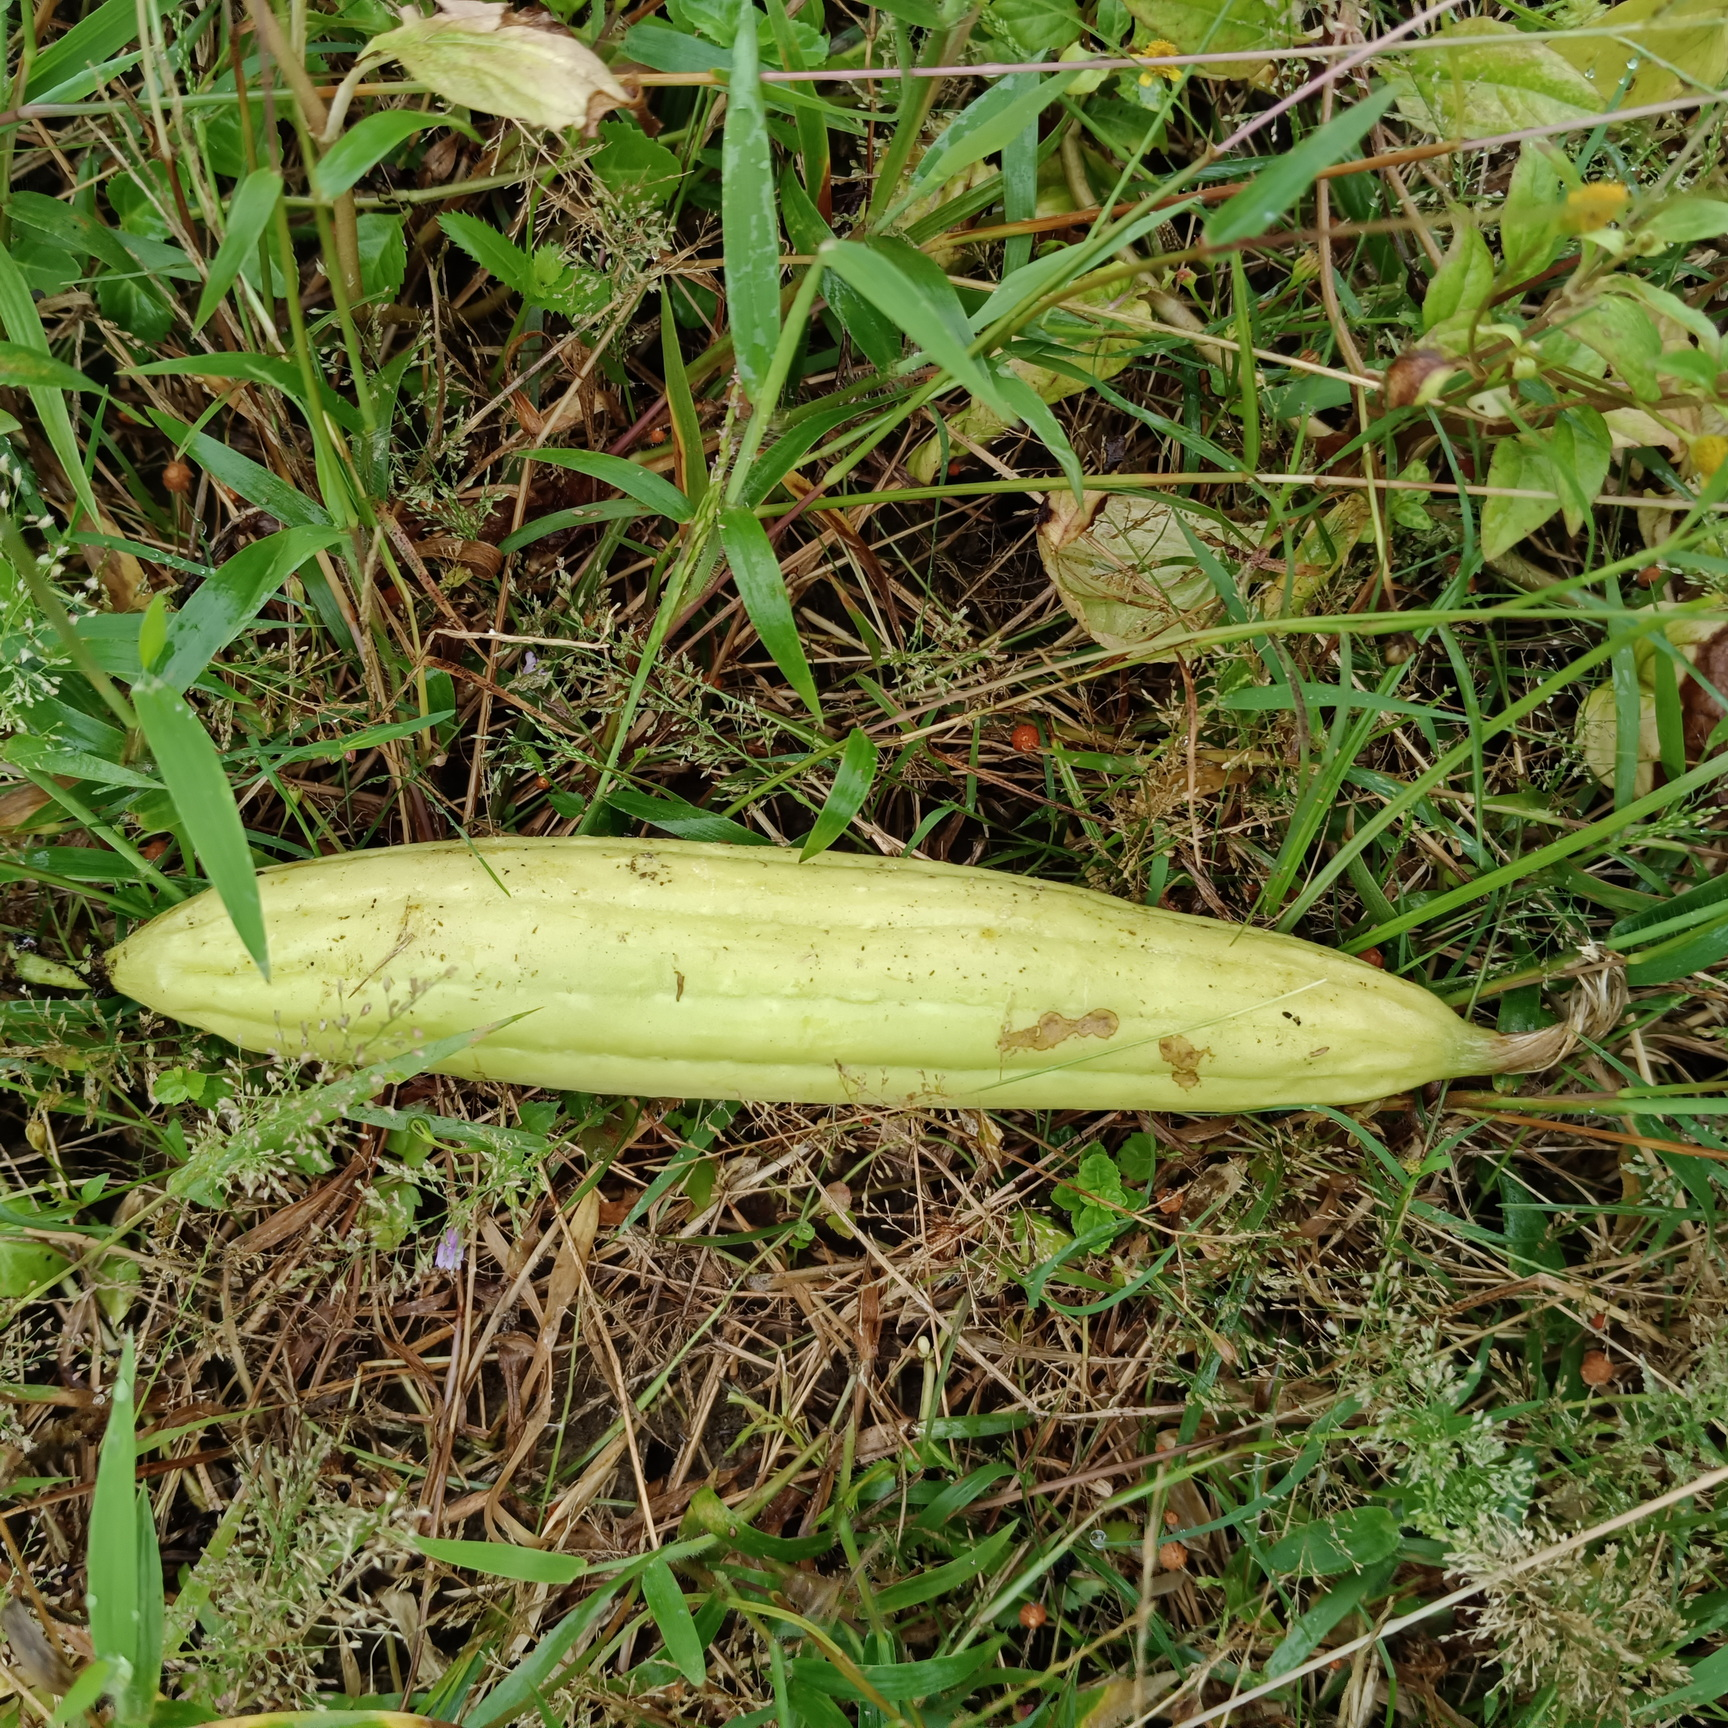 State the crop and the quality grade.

luffa, faulty
